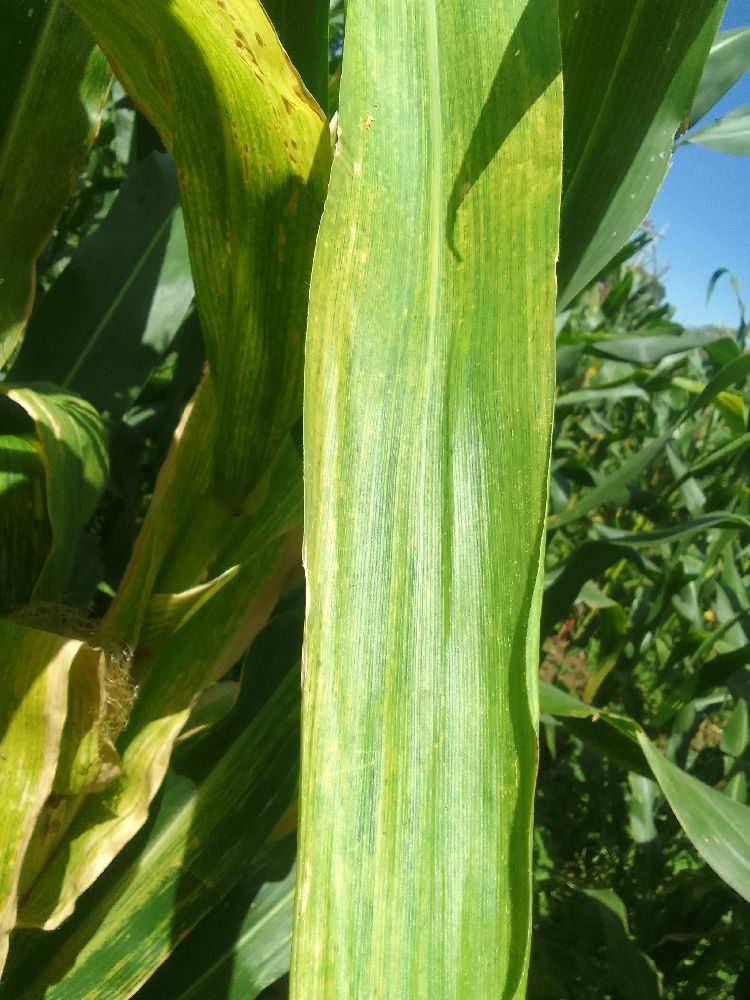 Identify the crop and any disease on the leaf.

maize, maize lethal necrosis
